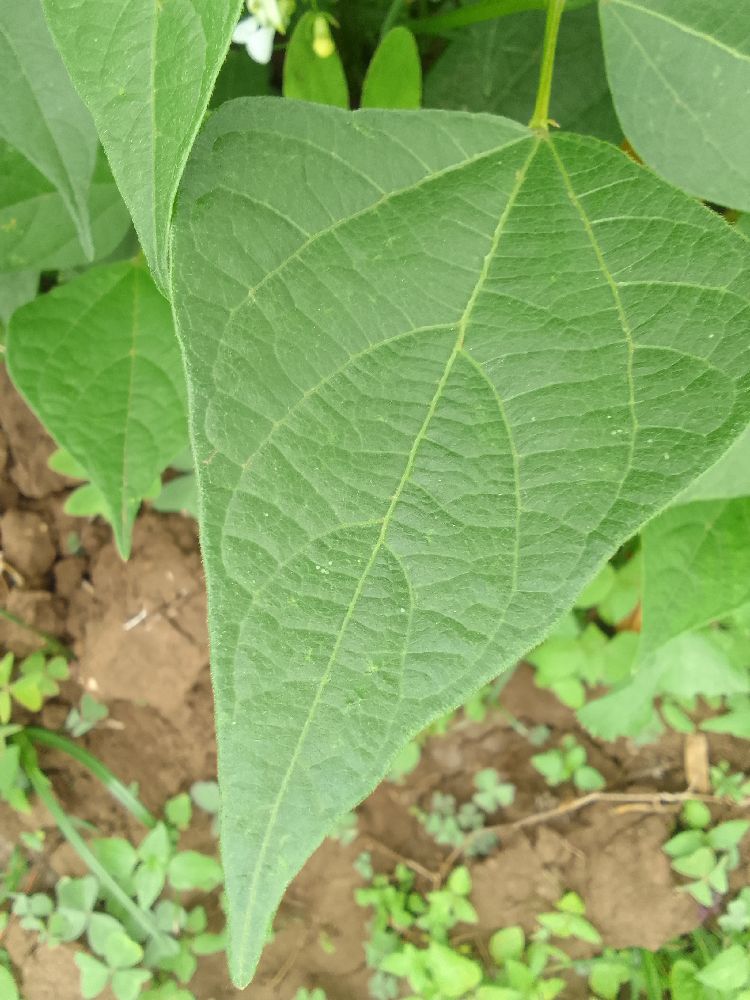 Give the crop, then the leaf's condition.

common bean, healthy
